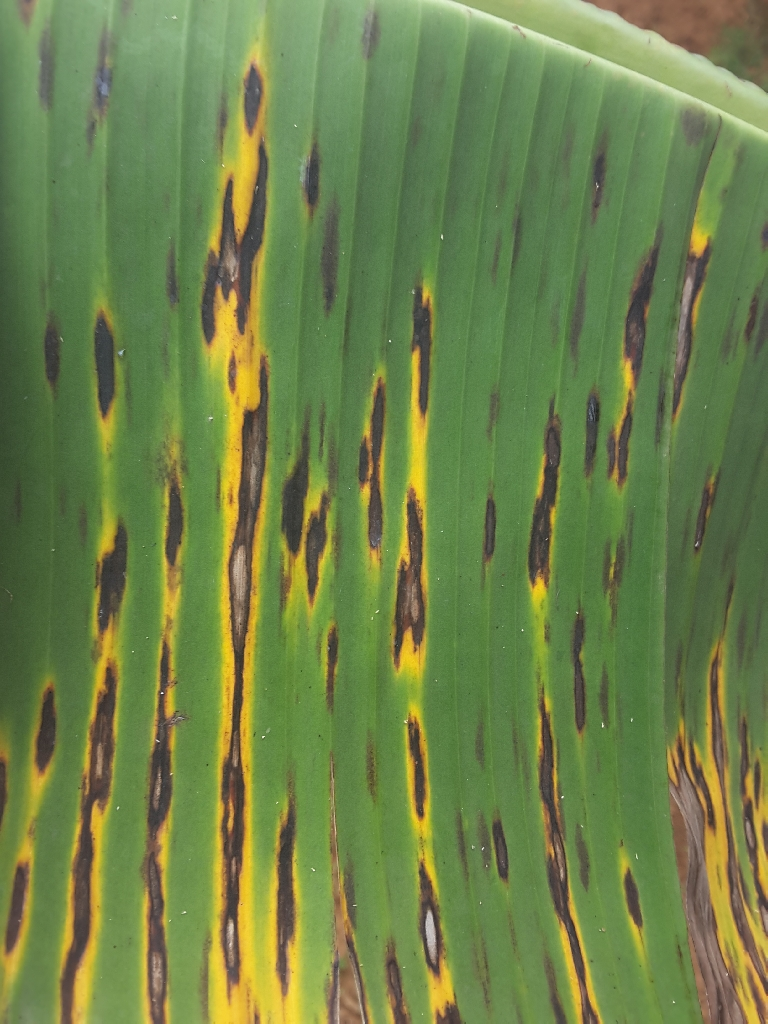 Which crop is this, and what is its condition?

banana, black sigatoka
